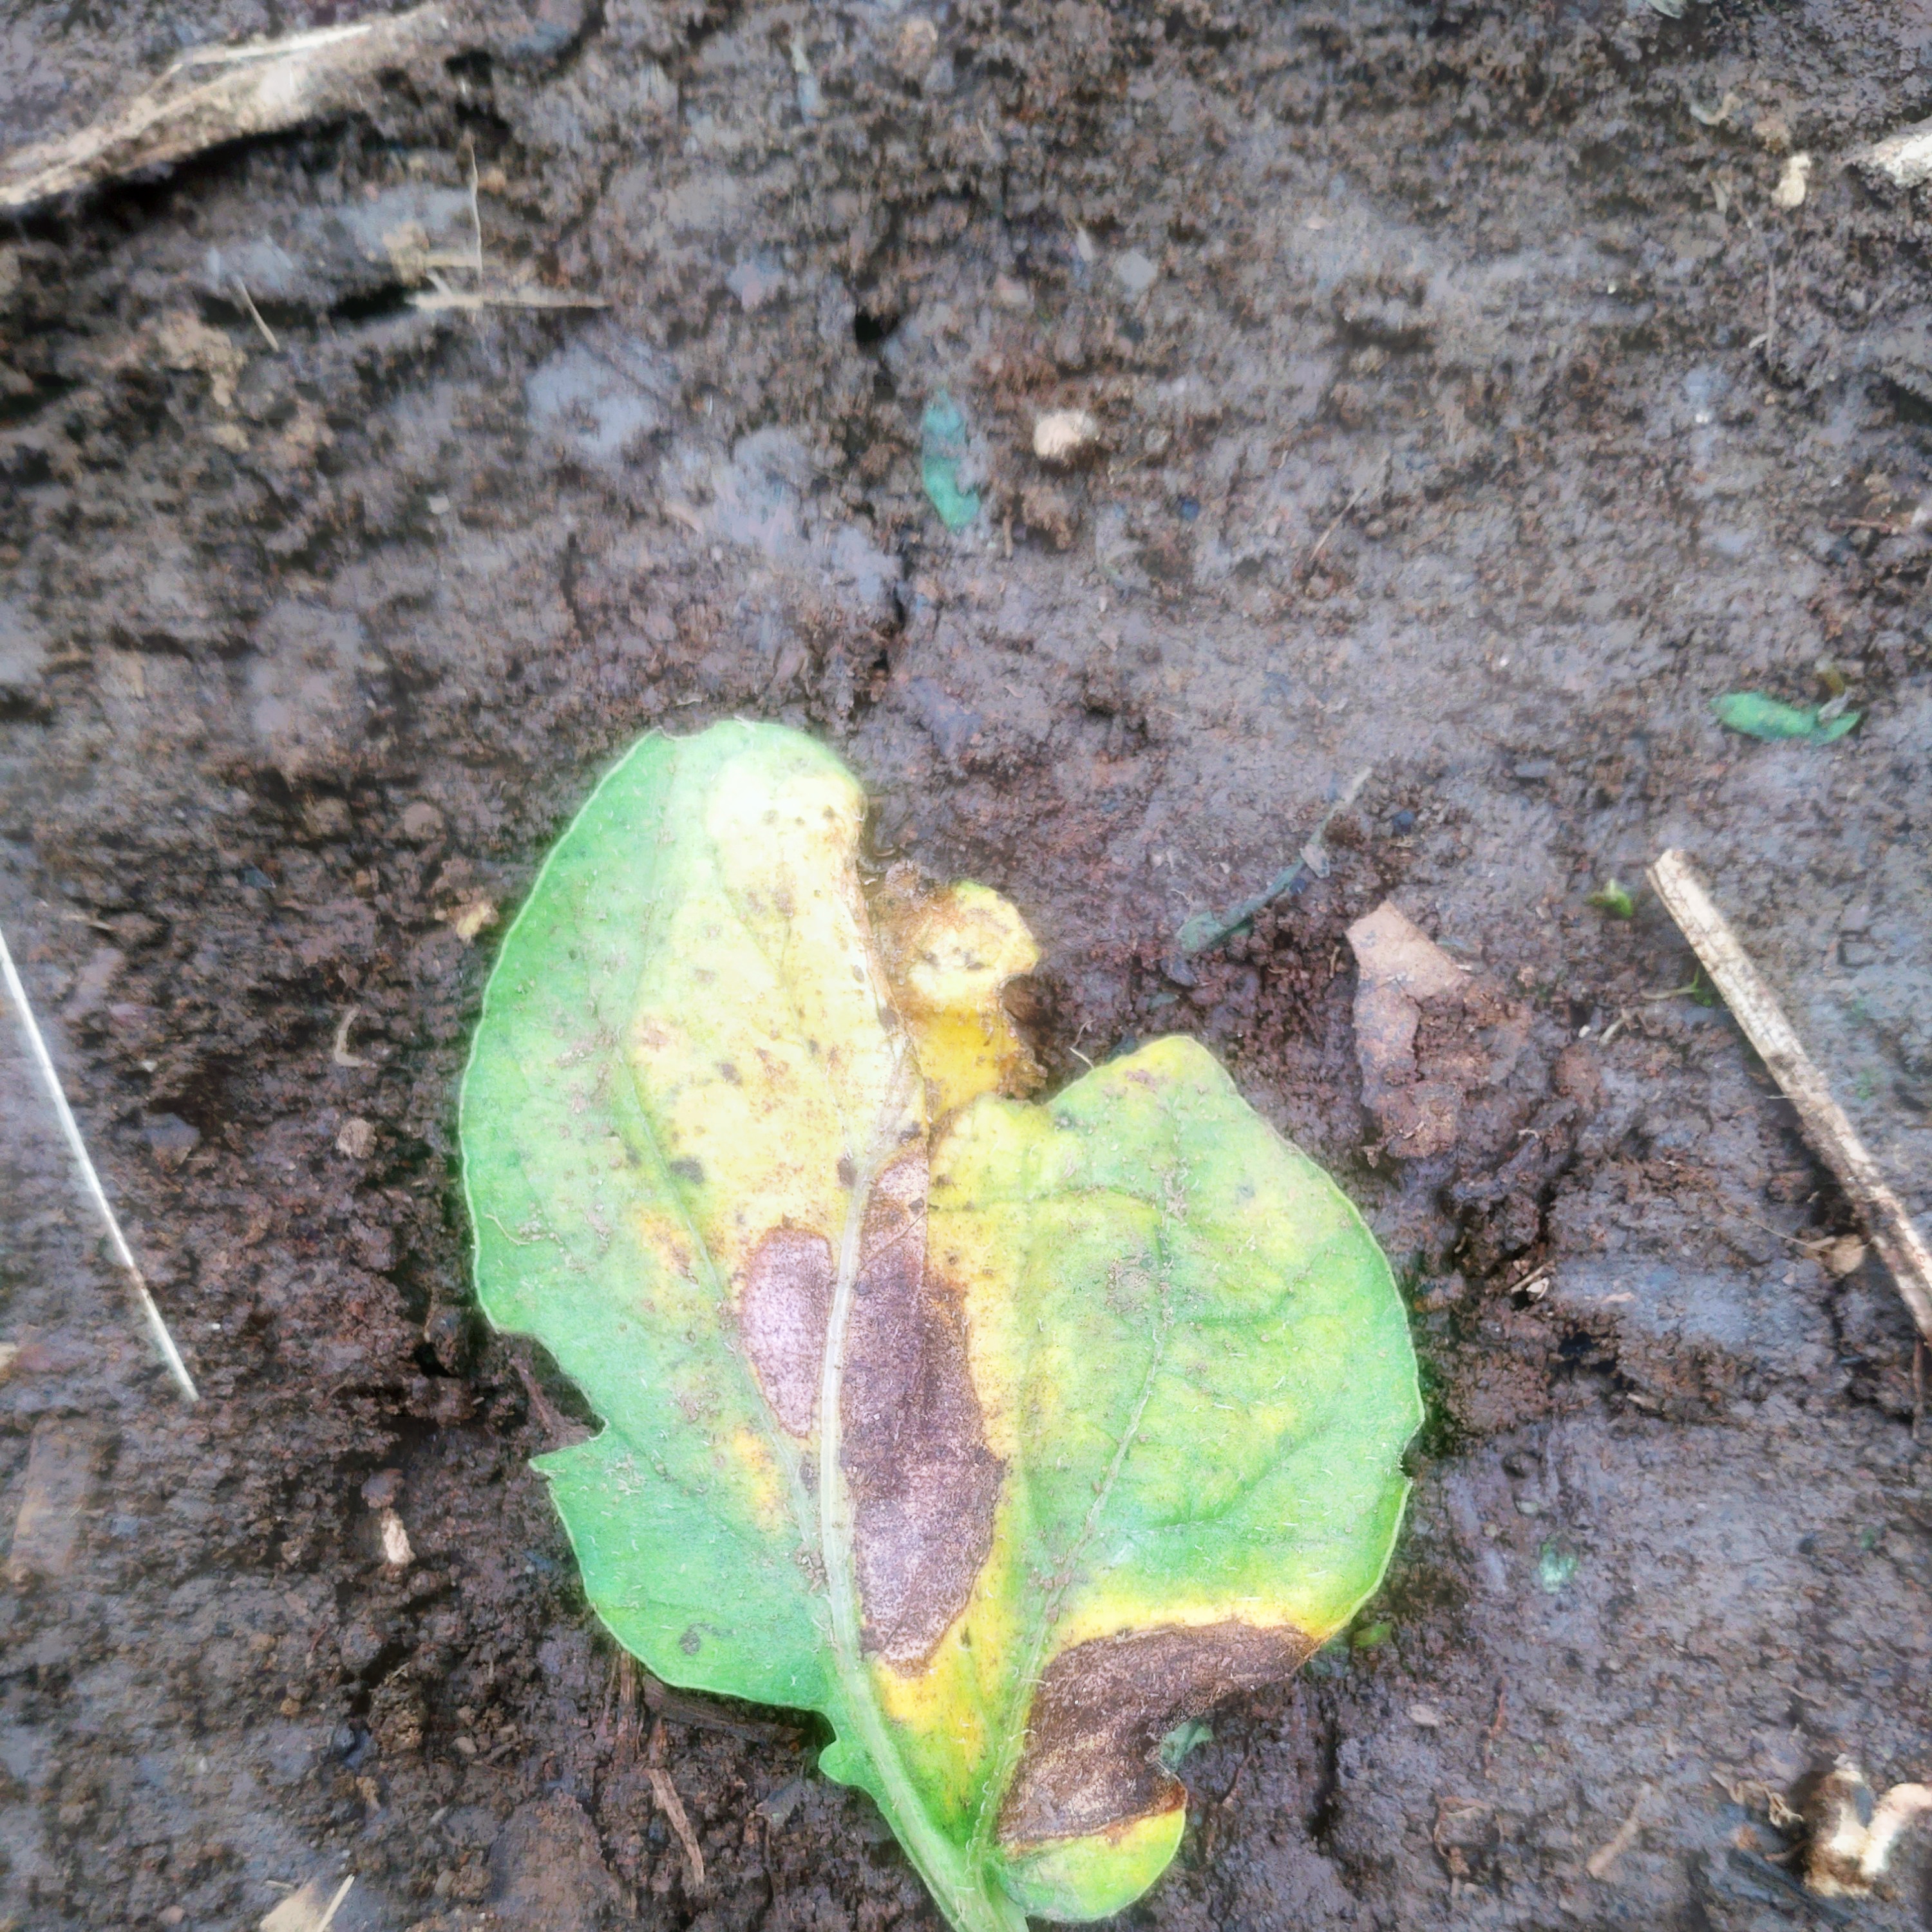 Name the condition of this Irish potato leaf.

late blight
